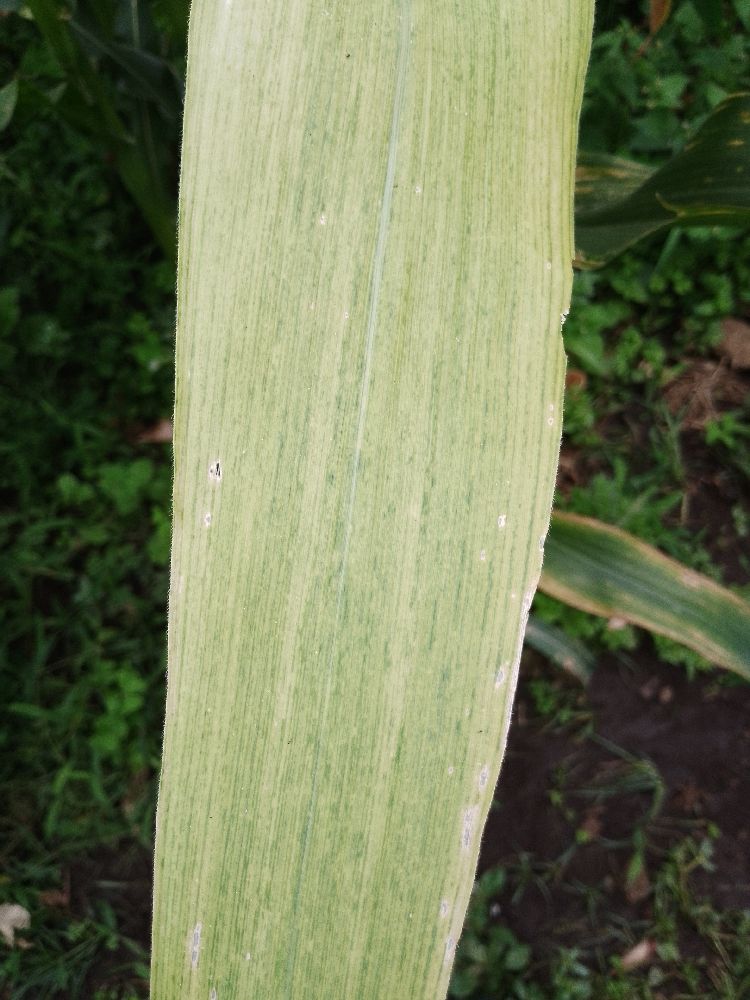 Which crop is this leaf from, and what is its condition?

maize, maize lethal necrosis
